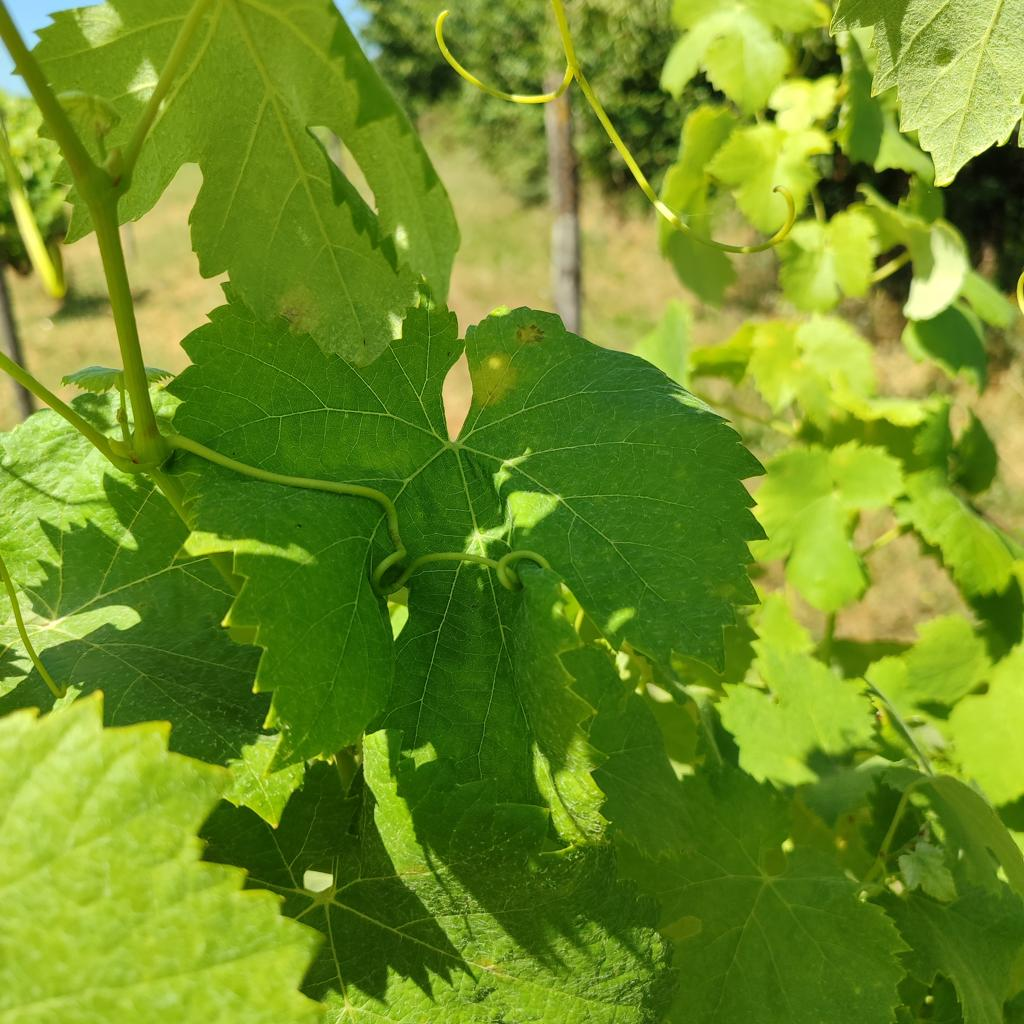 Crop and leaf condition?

grapevine, downy mildew
